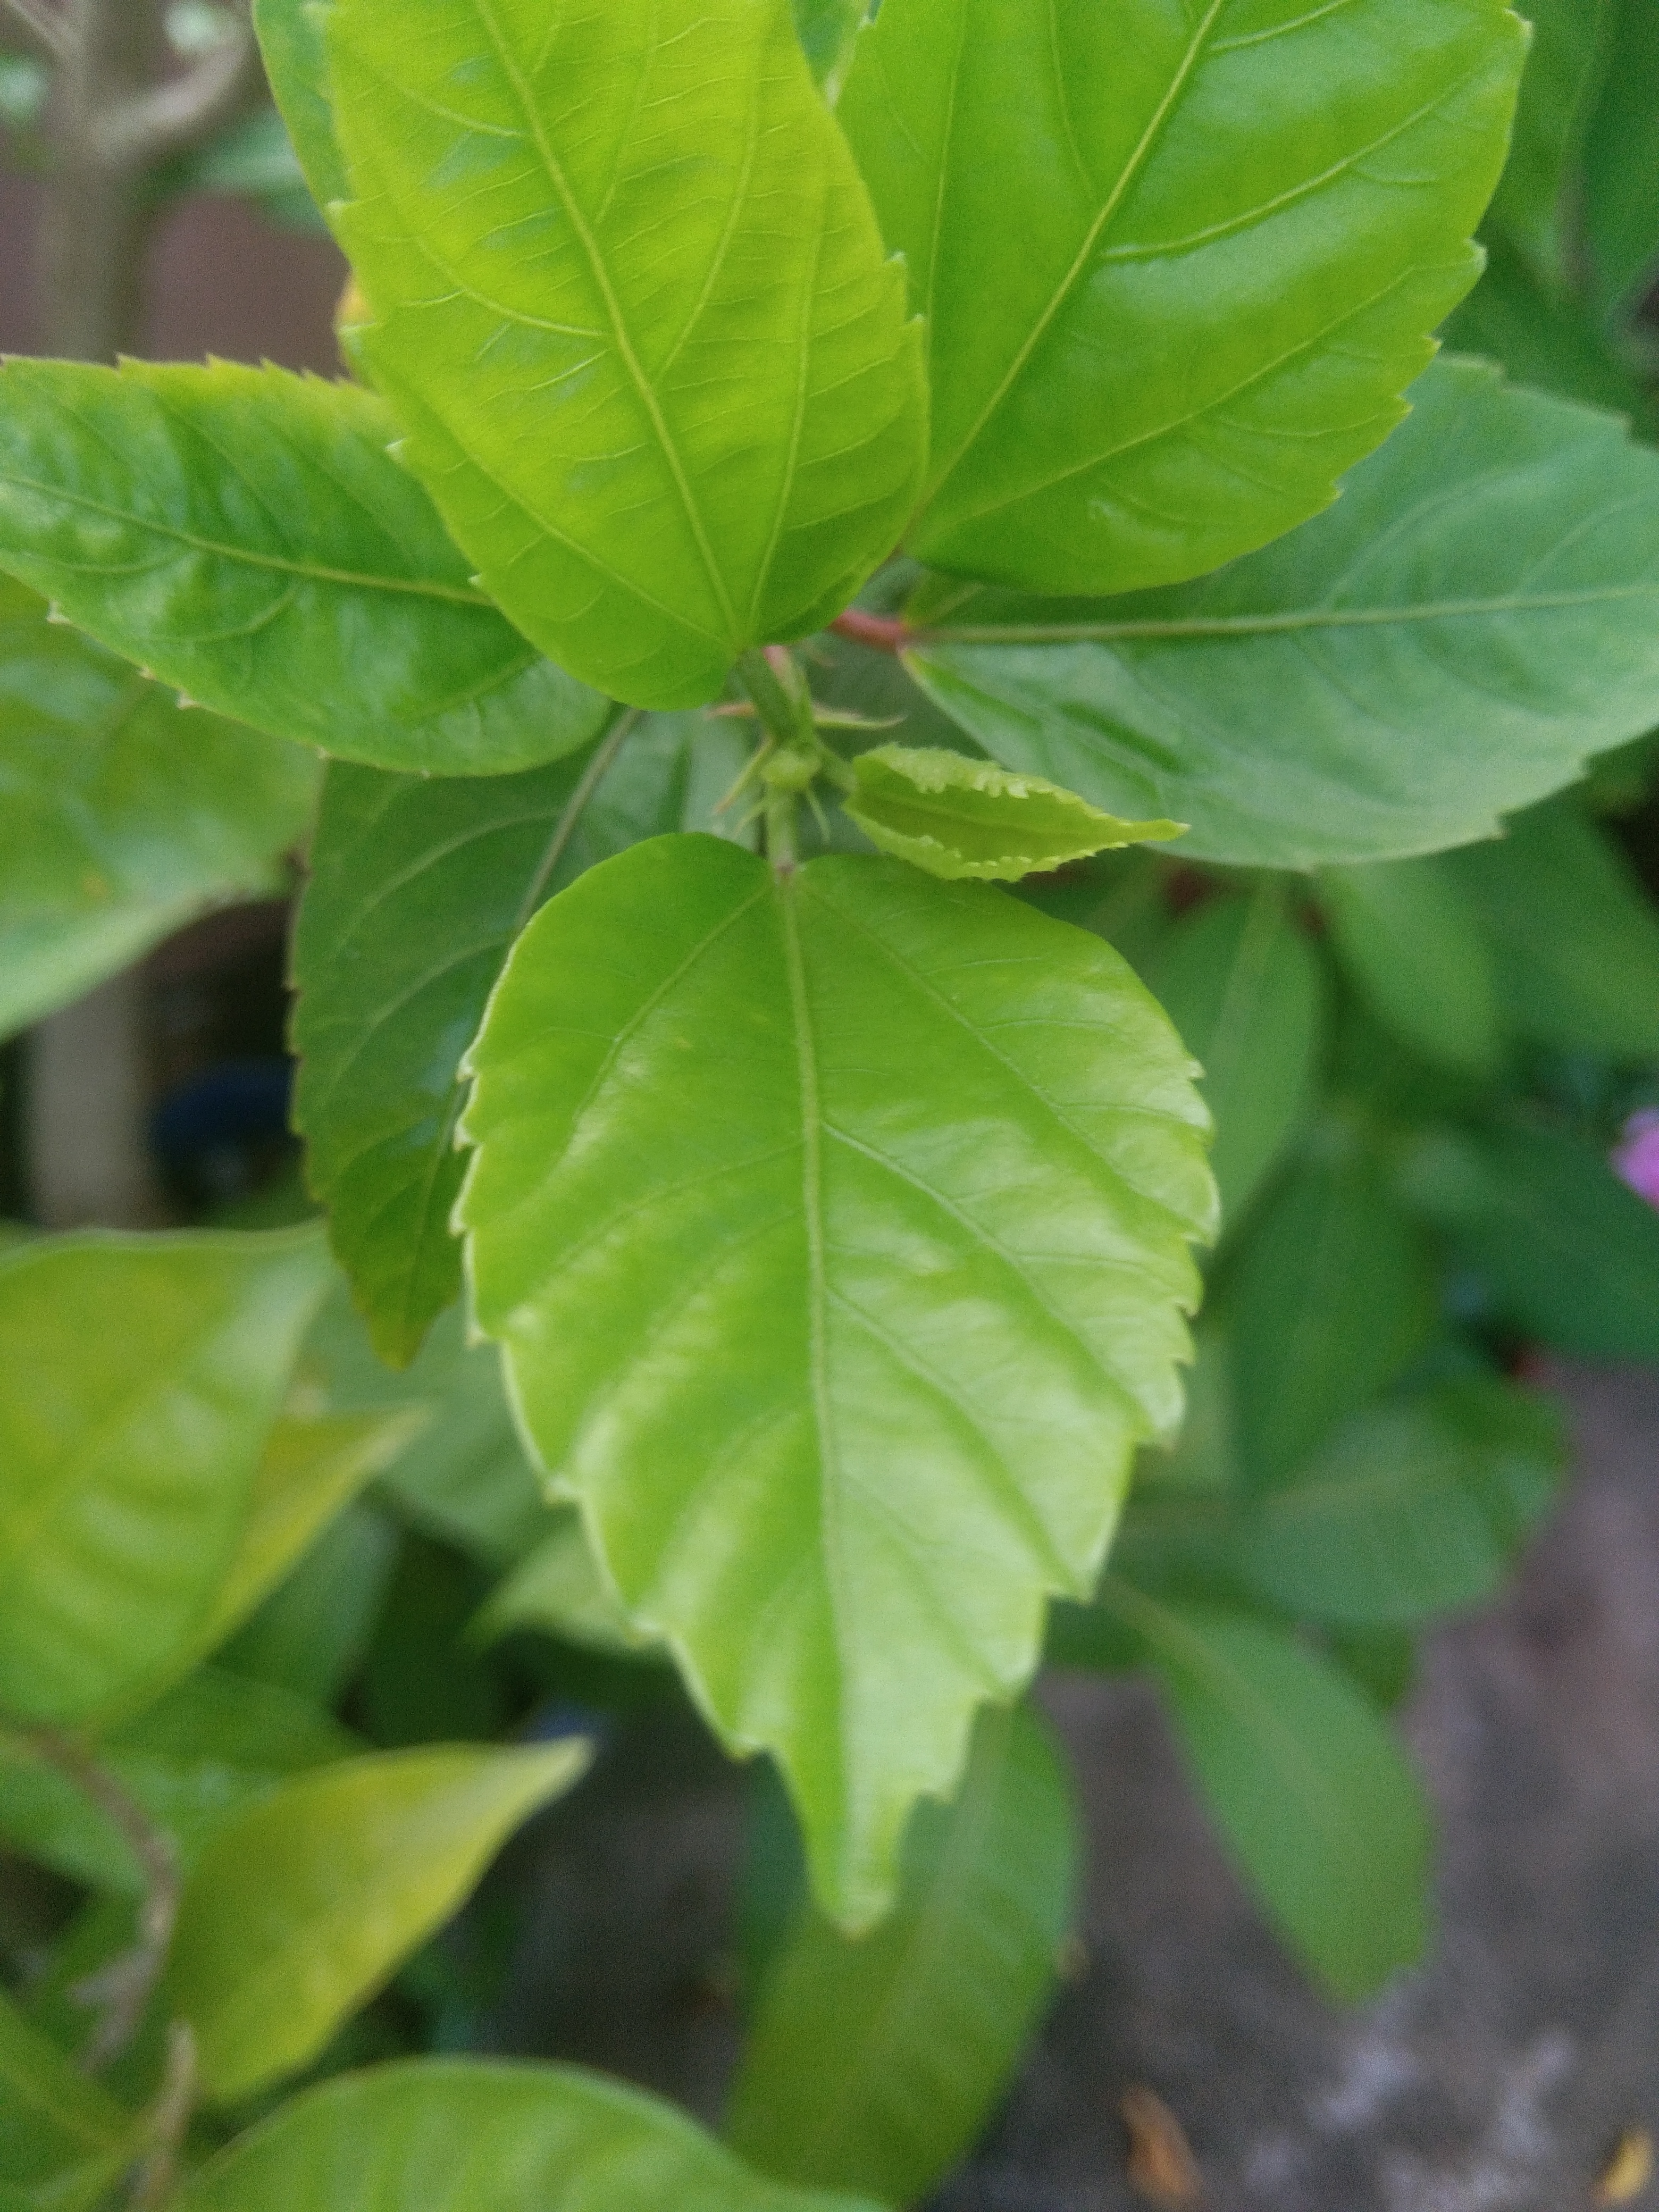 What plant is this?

hibiscus
